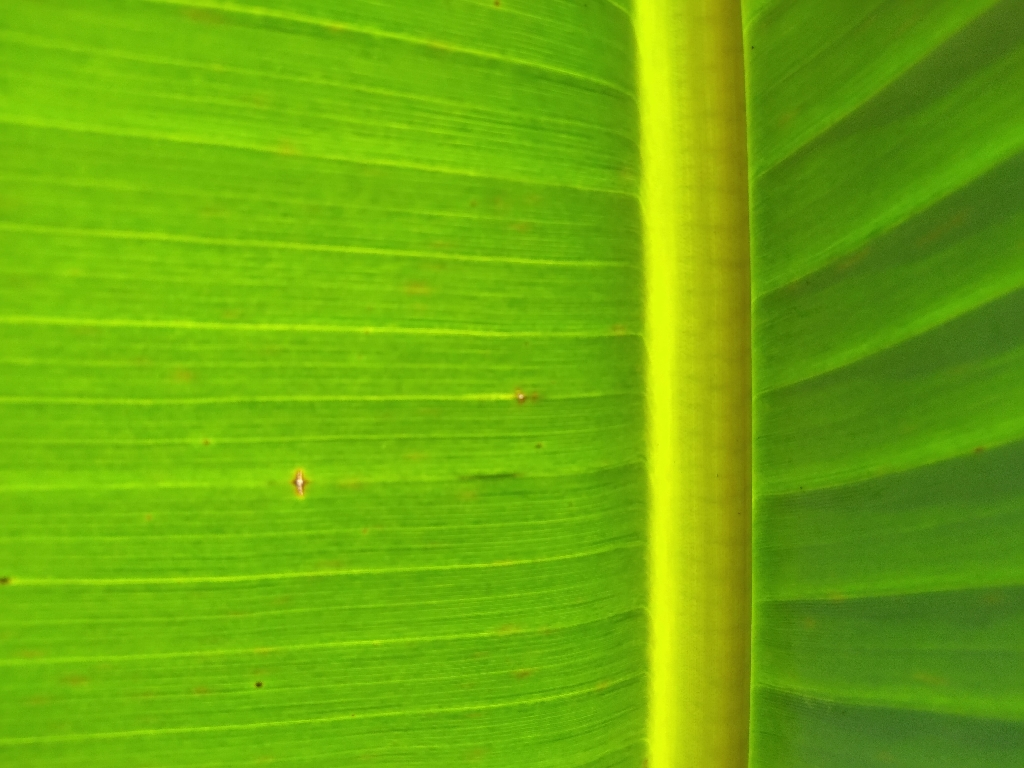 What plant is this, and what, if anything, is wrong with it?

banana, healthy
